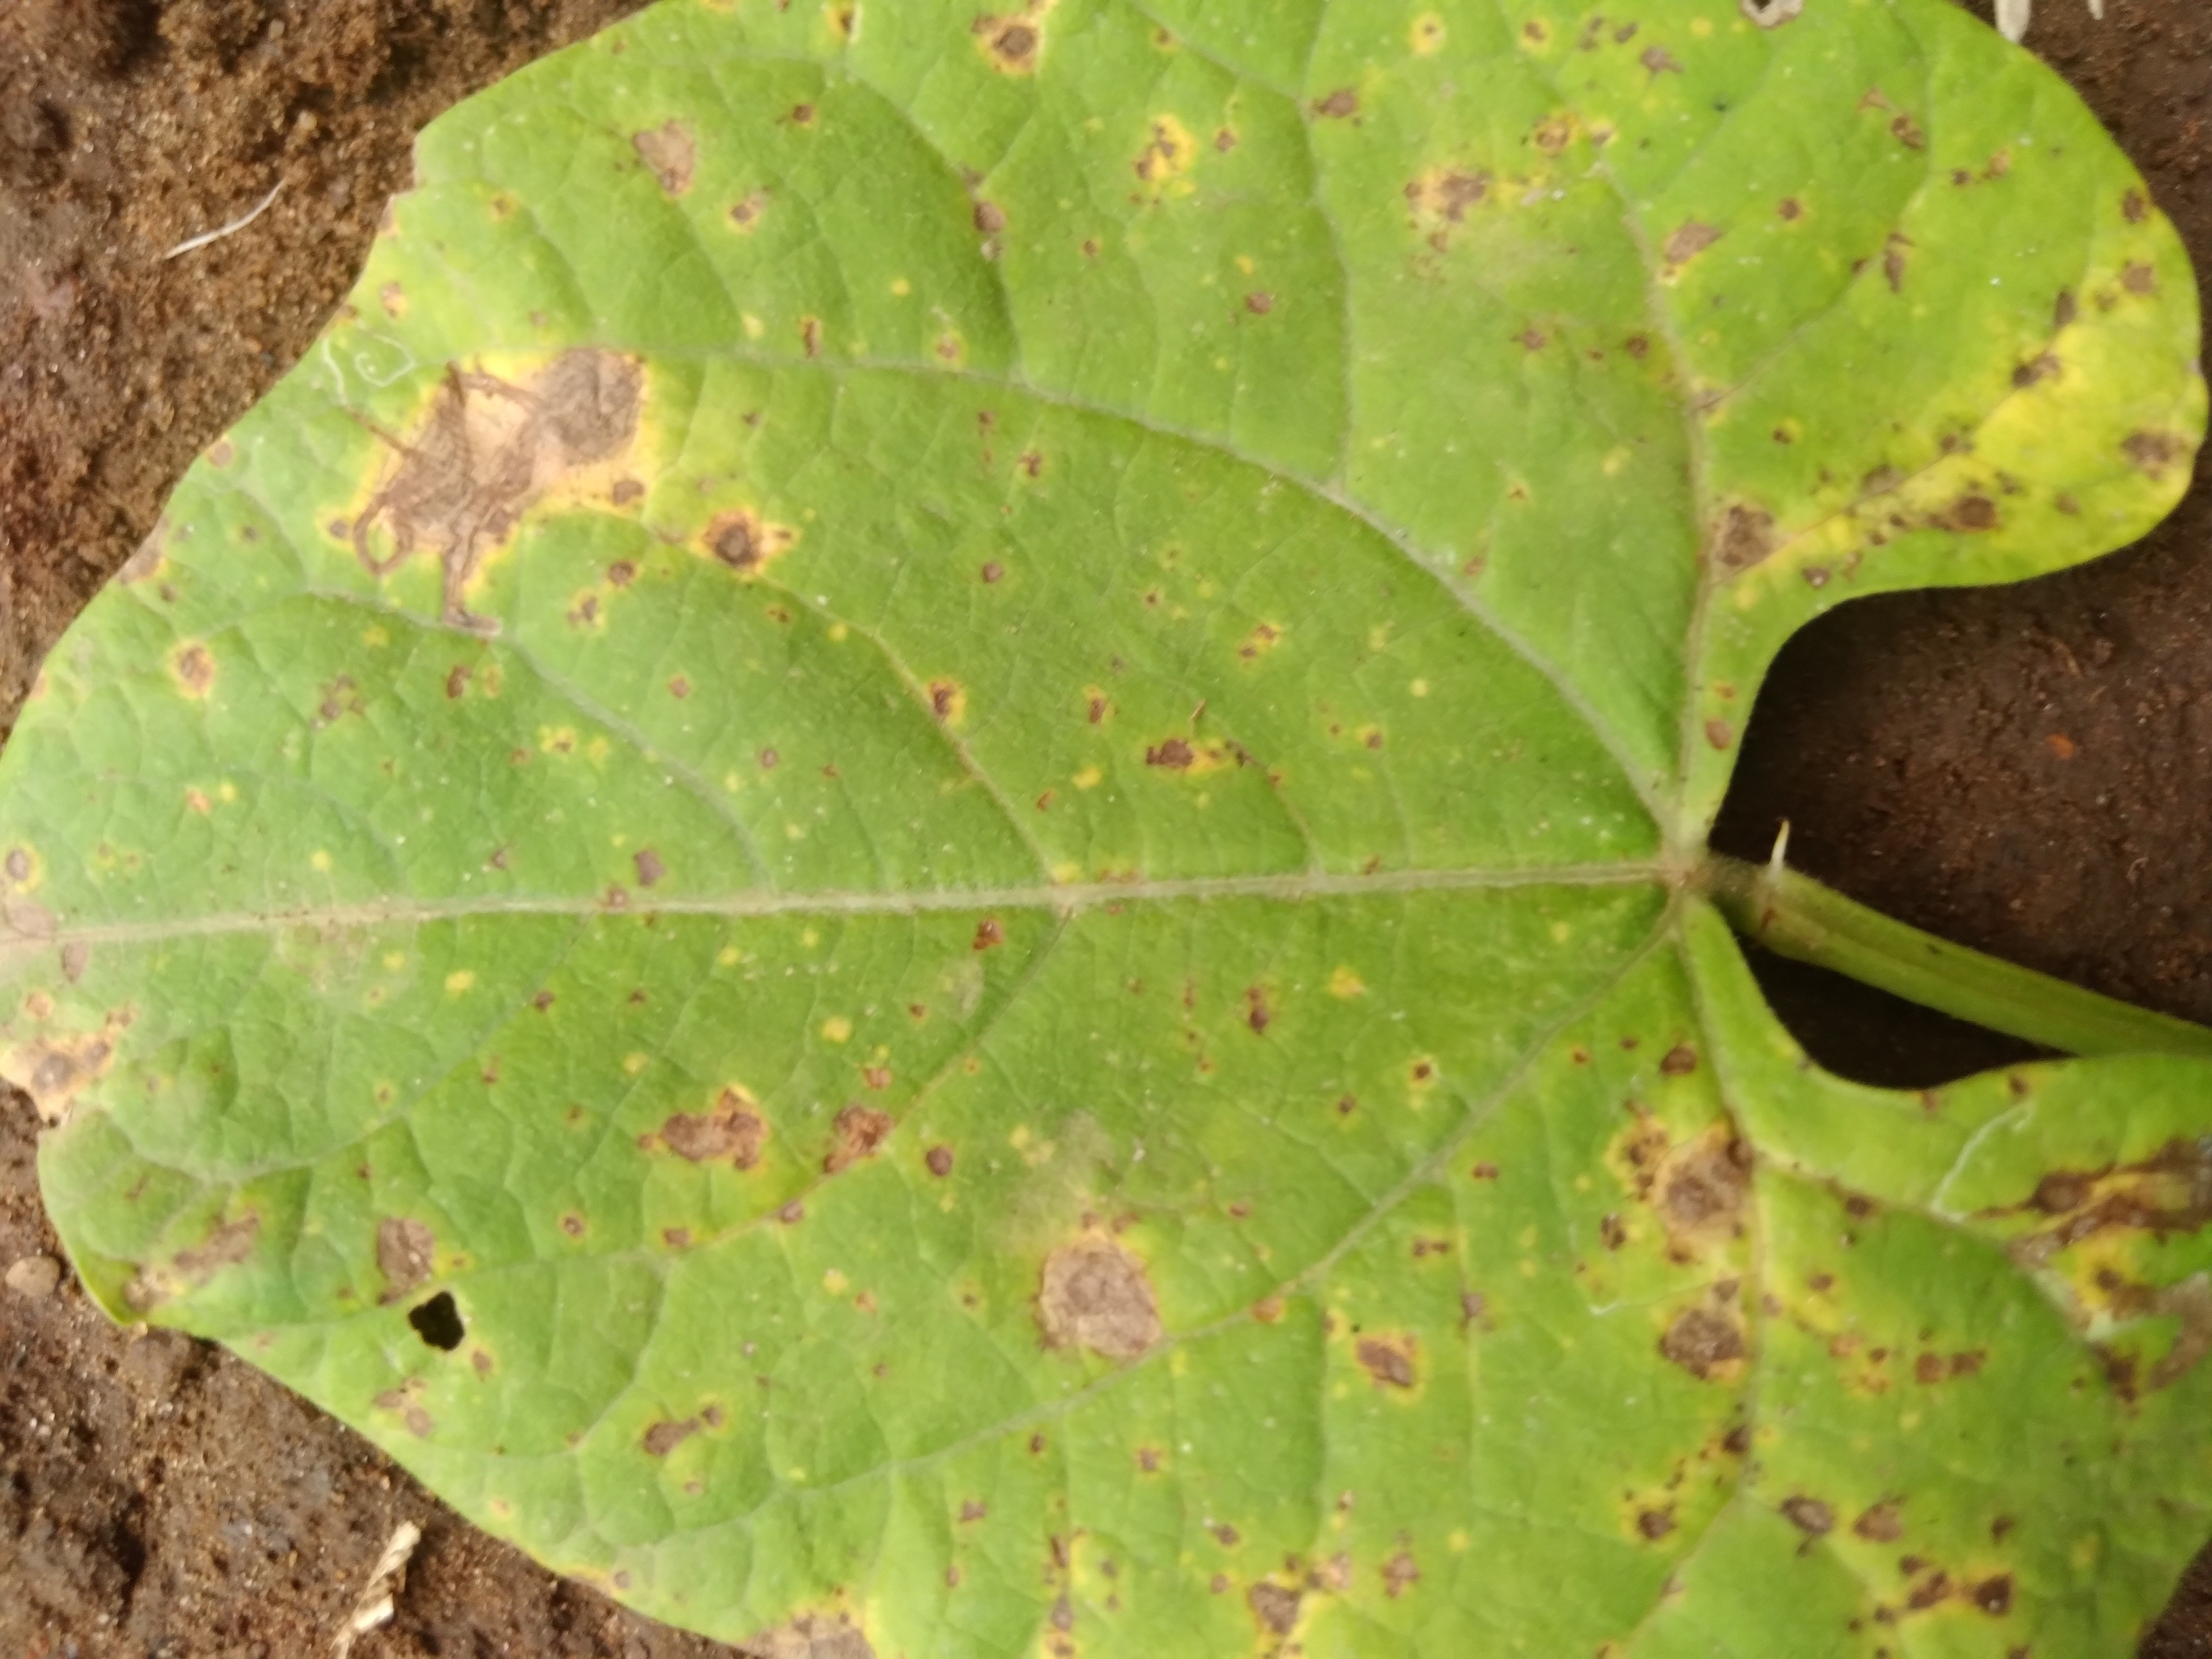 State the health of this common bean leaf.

rust
